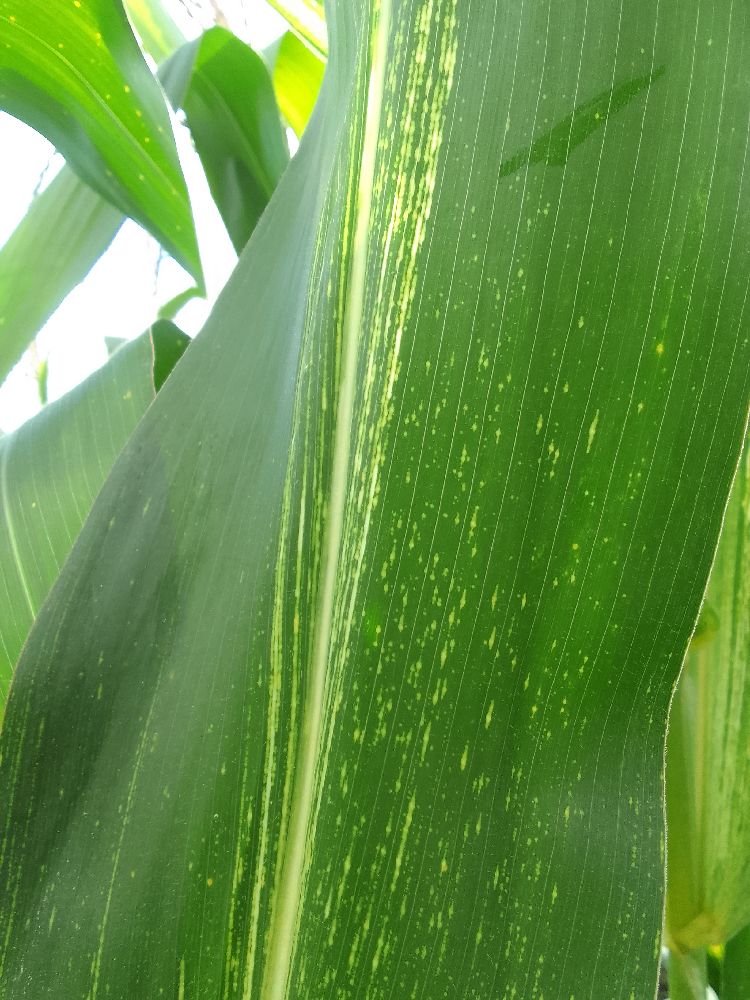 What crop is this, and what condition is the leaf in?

maize, maize streak virus
